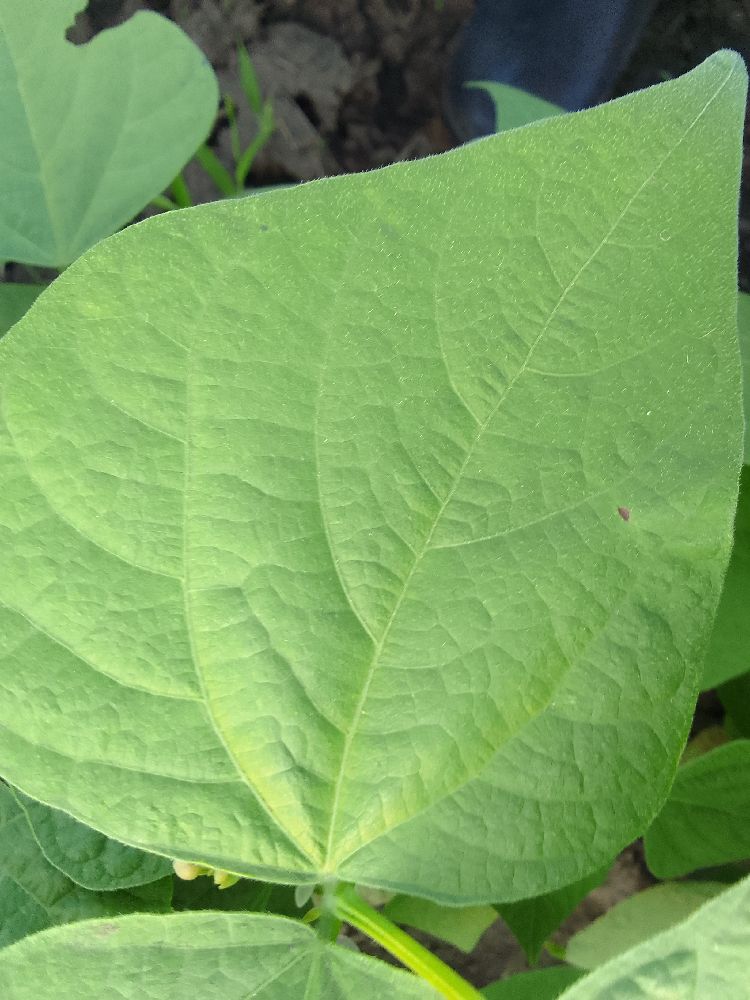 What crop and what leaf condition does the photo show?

common bean, healthy
